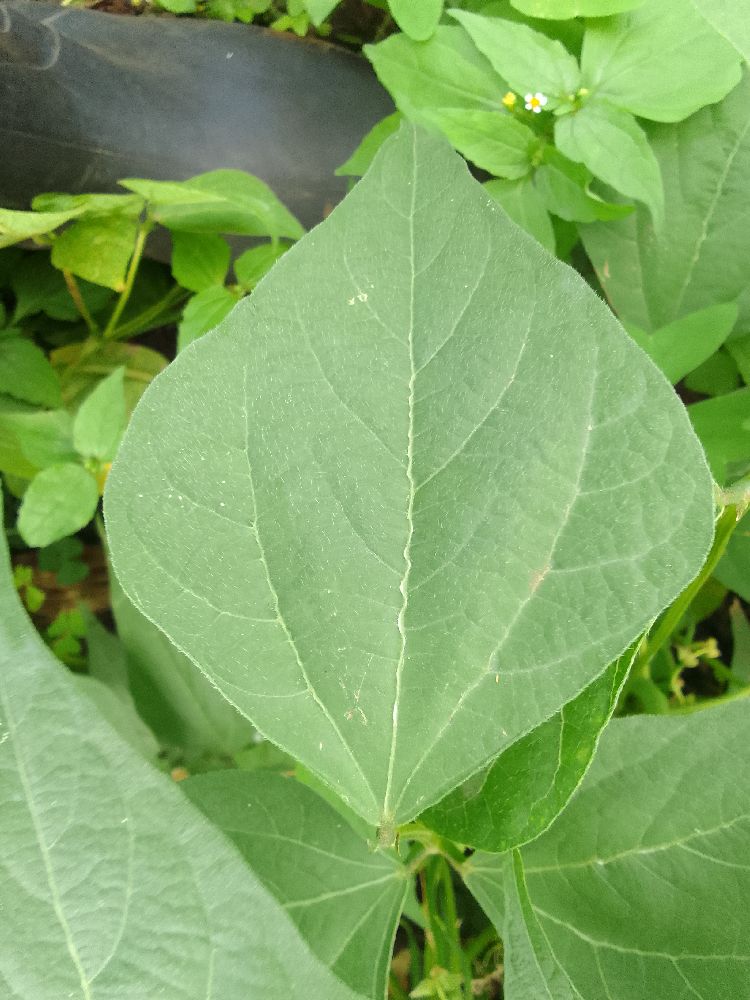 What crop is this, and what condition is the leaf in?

common bean, healthy
